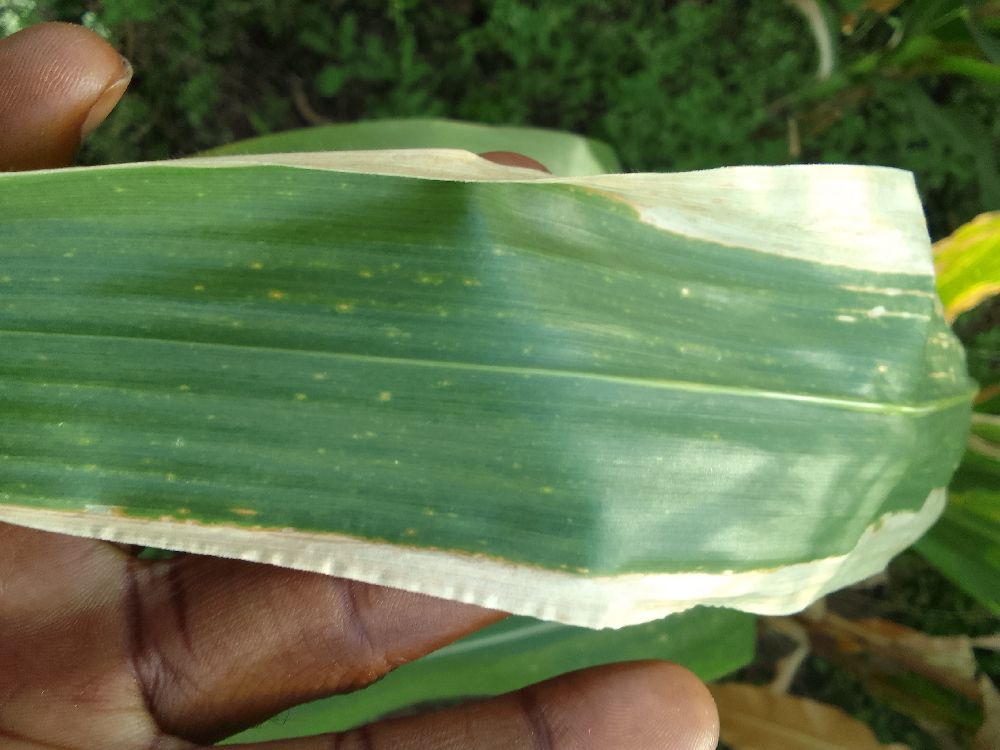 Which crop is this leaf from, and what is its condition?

maize, maize lethal necrosis
